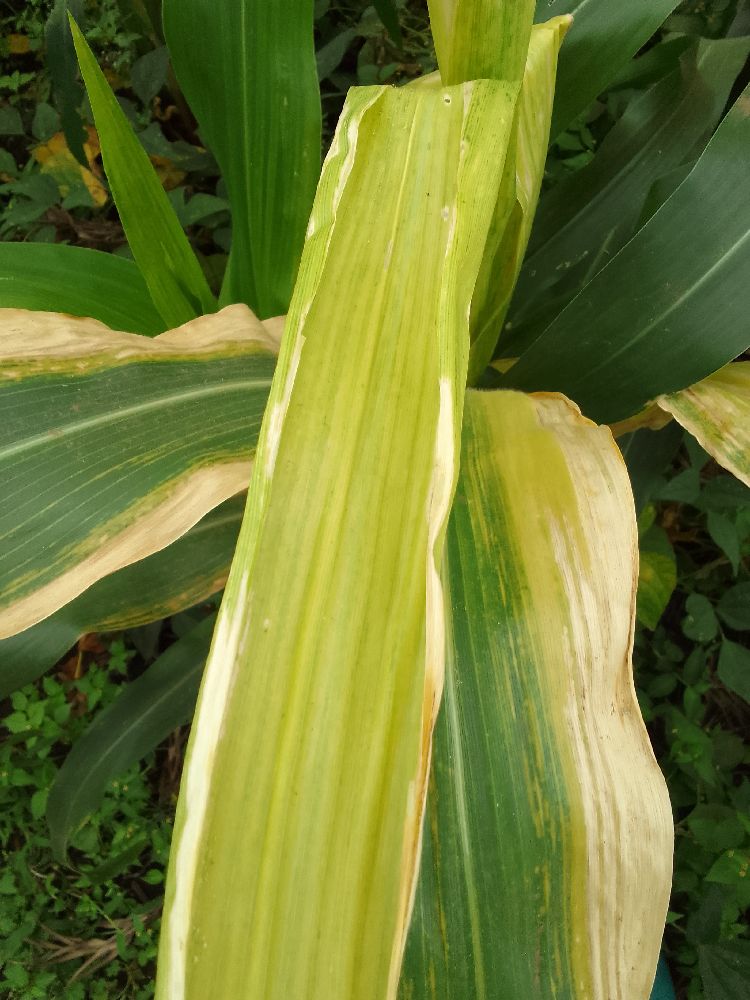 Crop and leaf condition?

maize, maize lethal necrosis
